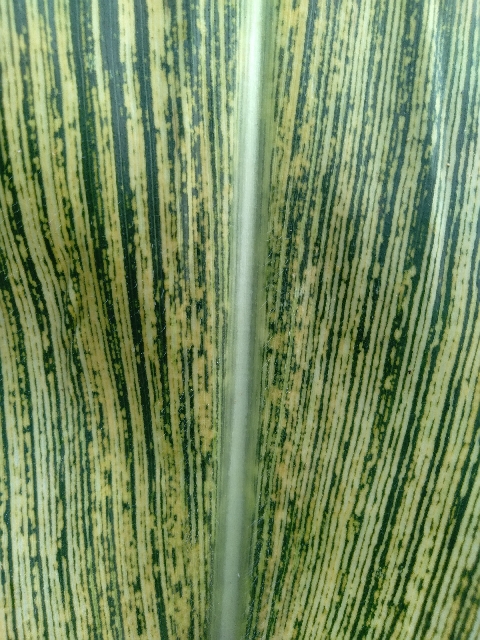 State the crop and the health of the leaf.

maize, maize streak virus
